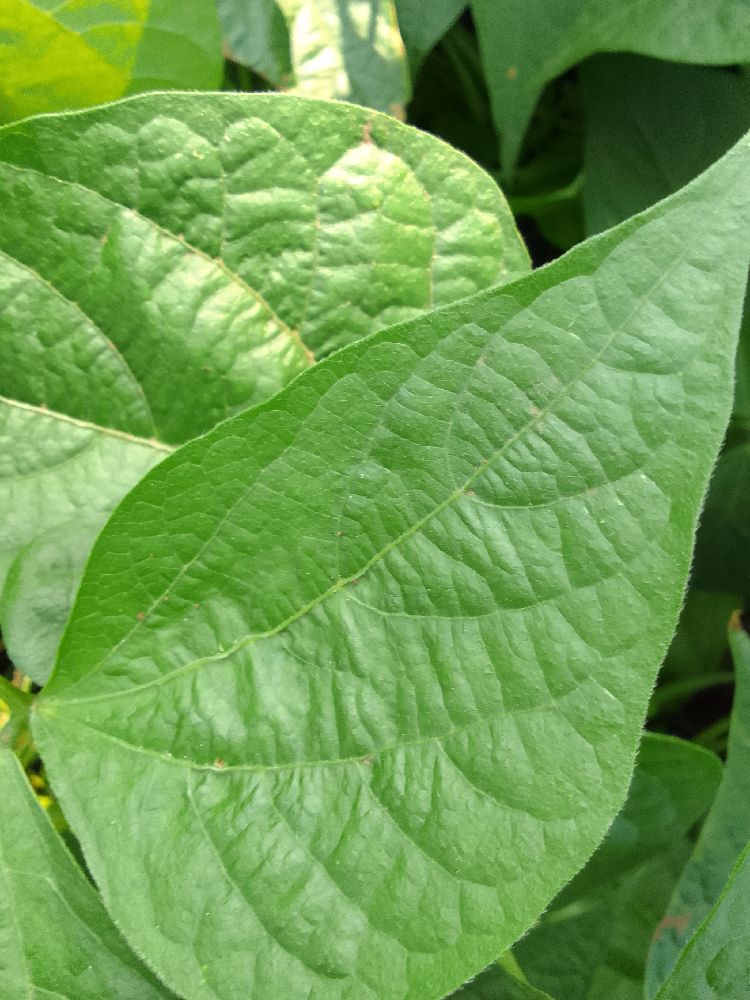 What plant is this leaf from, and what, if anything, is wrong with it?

common bean, healthy
